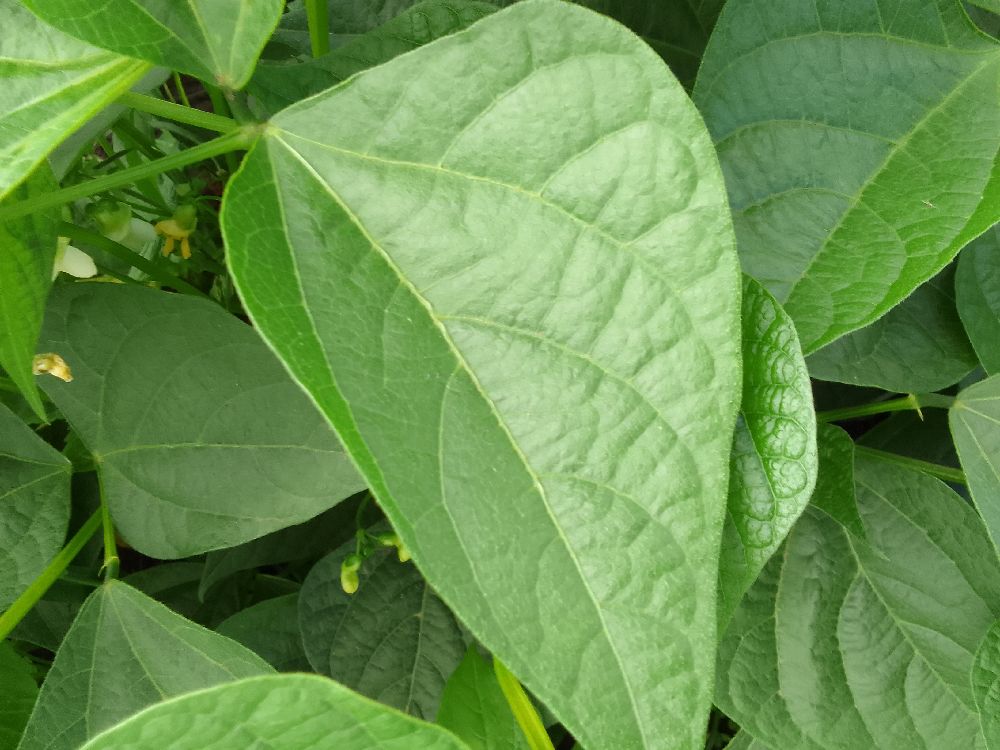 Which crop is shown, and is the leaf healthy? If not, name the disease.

common bean, healthy
